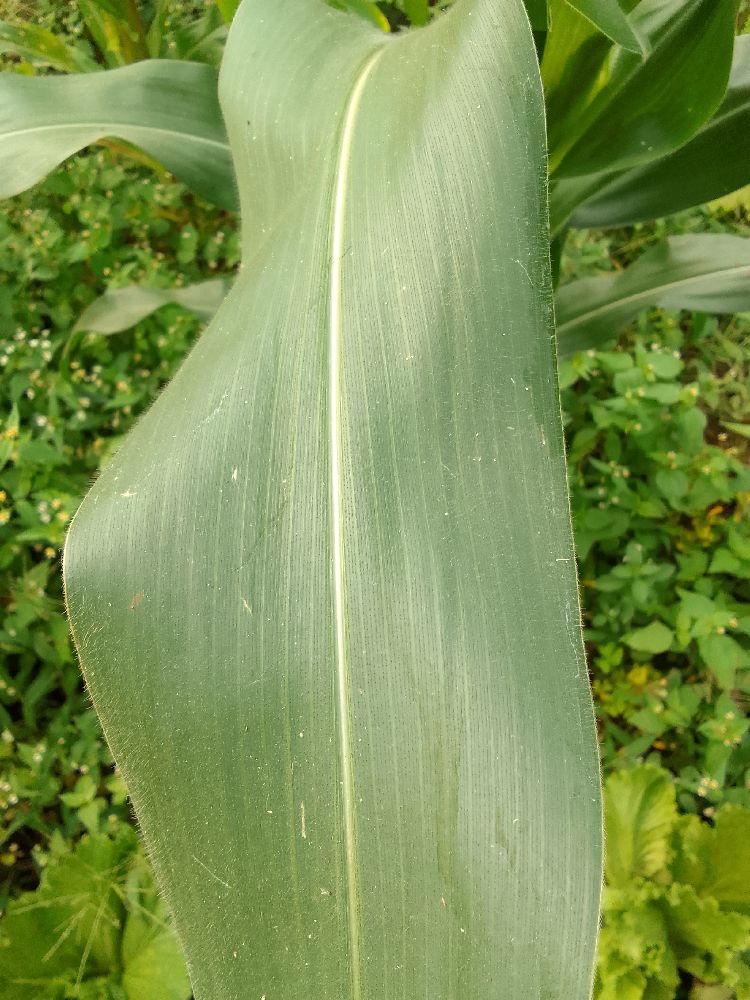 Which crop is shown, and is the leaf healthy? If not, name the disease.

maize, healthy
